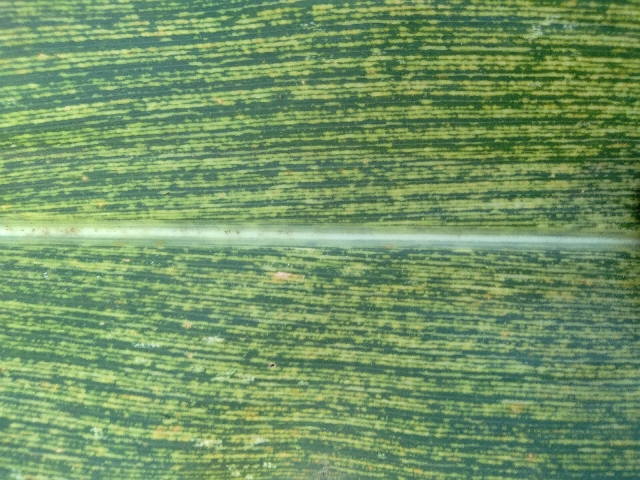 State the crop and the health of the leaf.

maize, maize streak virus
